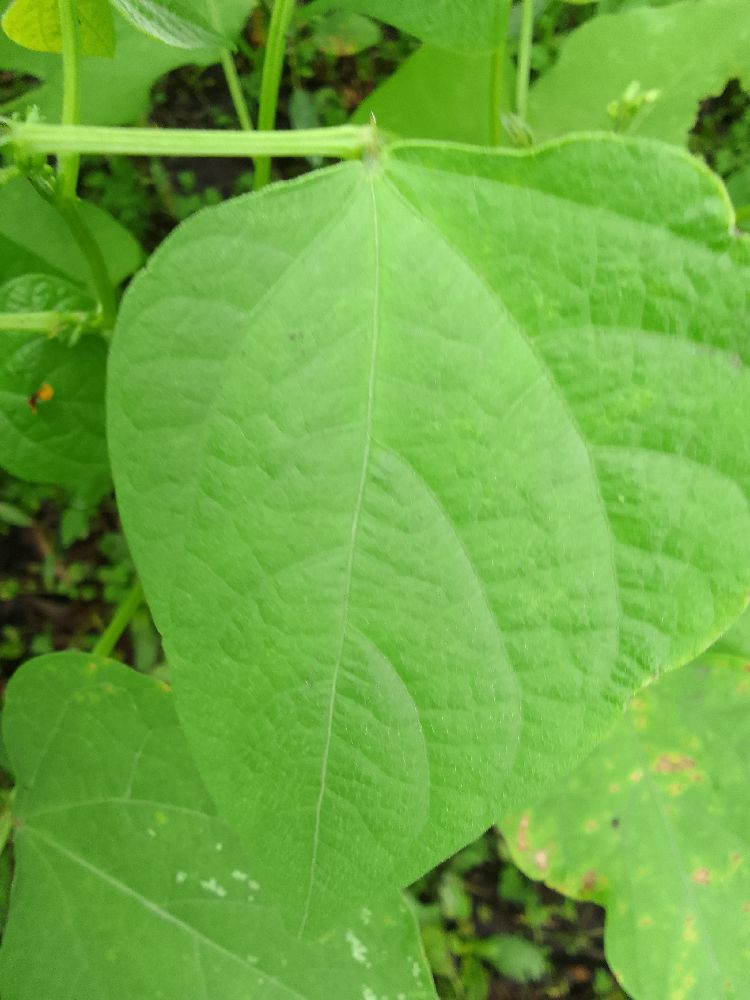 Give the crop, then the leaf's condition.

common bean, healthy
